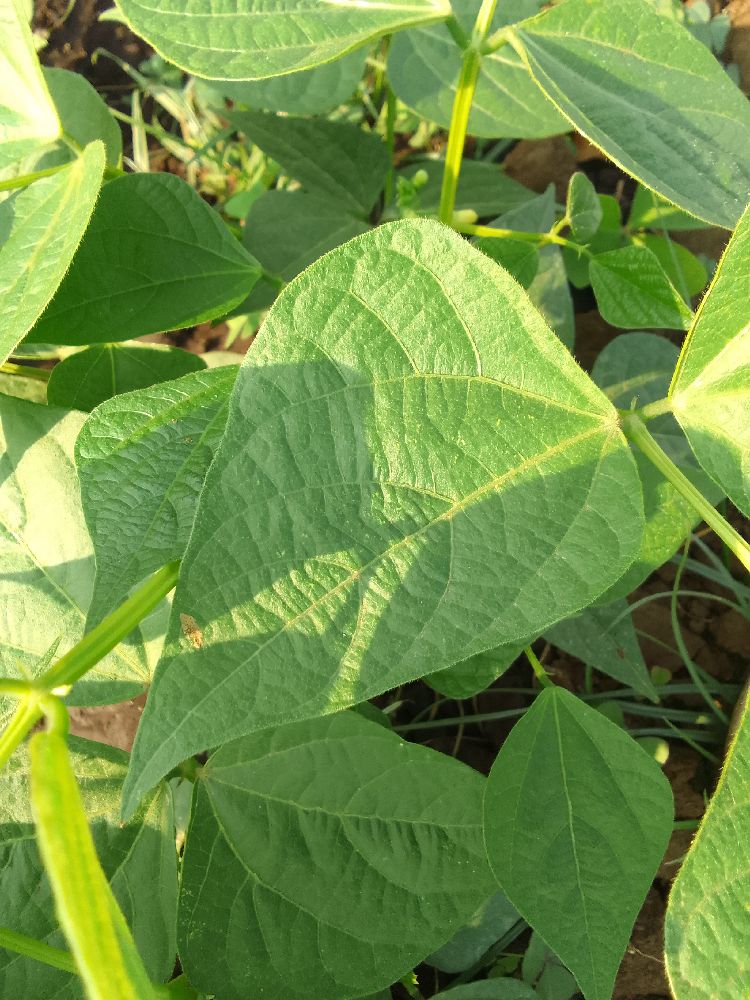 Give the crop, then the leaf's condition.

common bean, healthy
